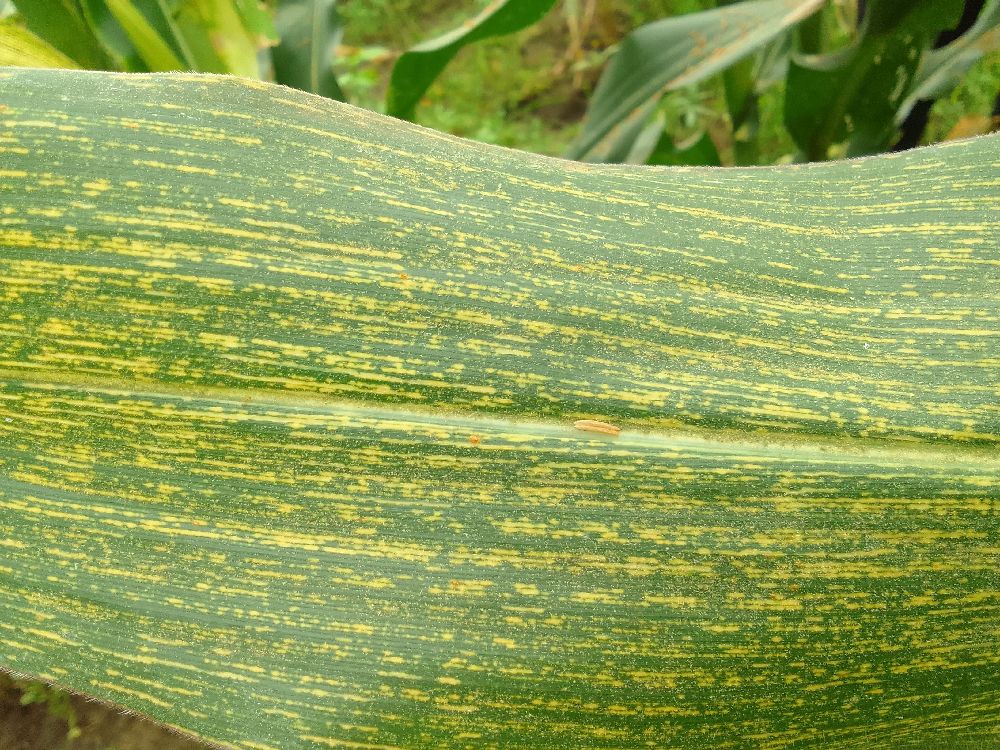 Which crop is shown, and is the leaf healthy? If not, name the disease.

maize, maize streak virus
